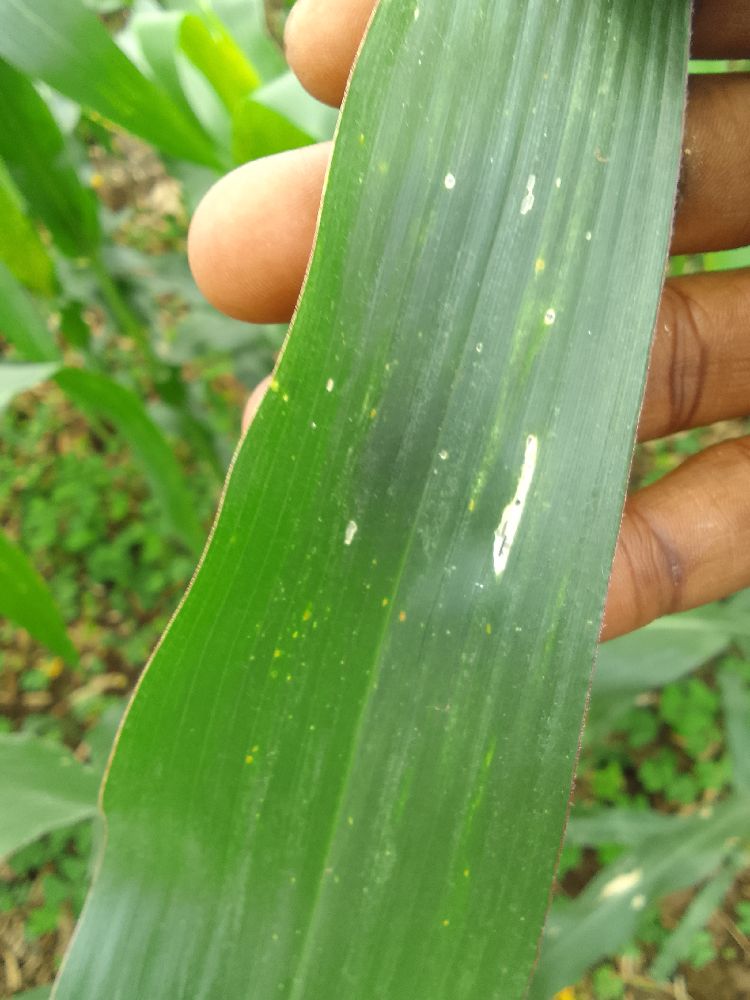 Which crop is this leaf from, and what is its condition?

maize, healthy
